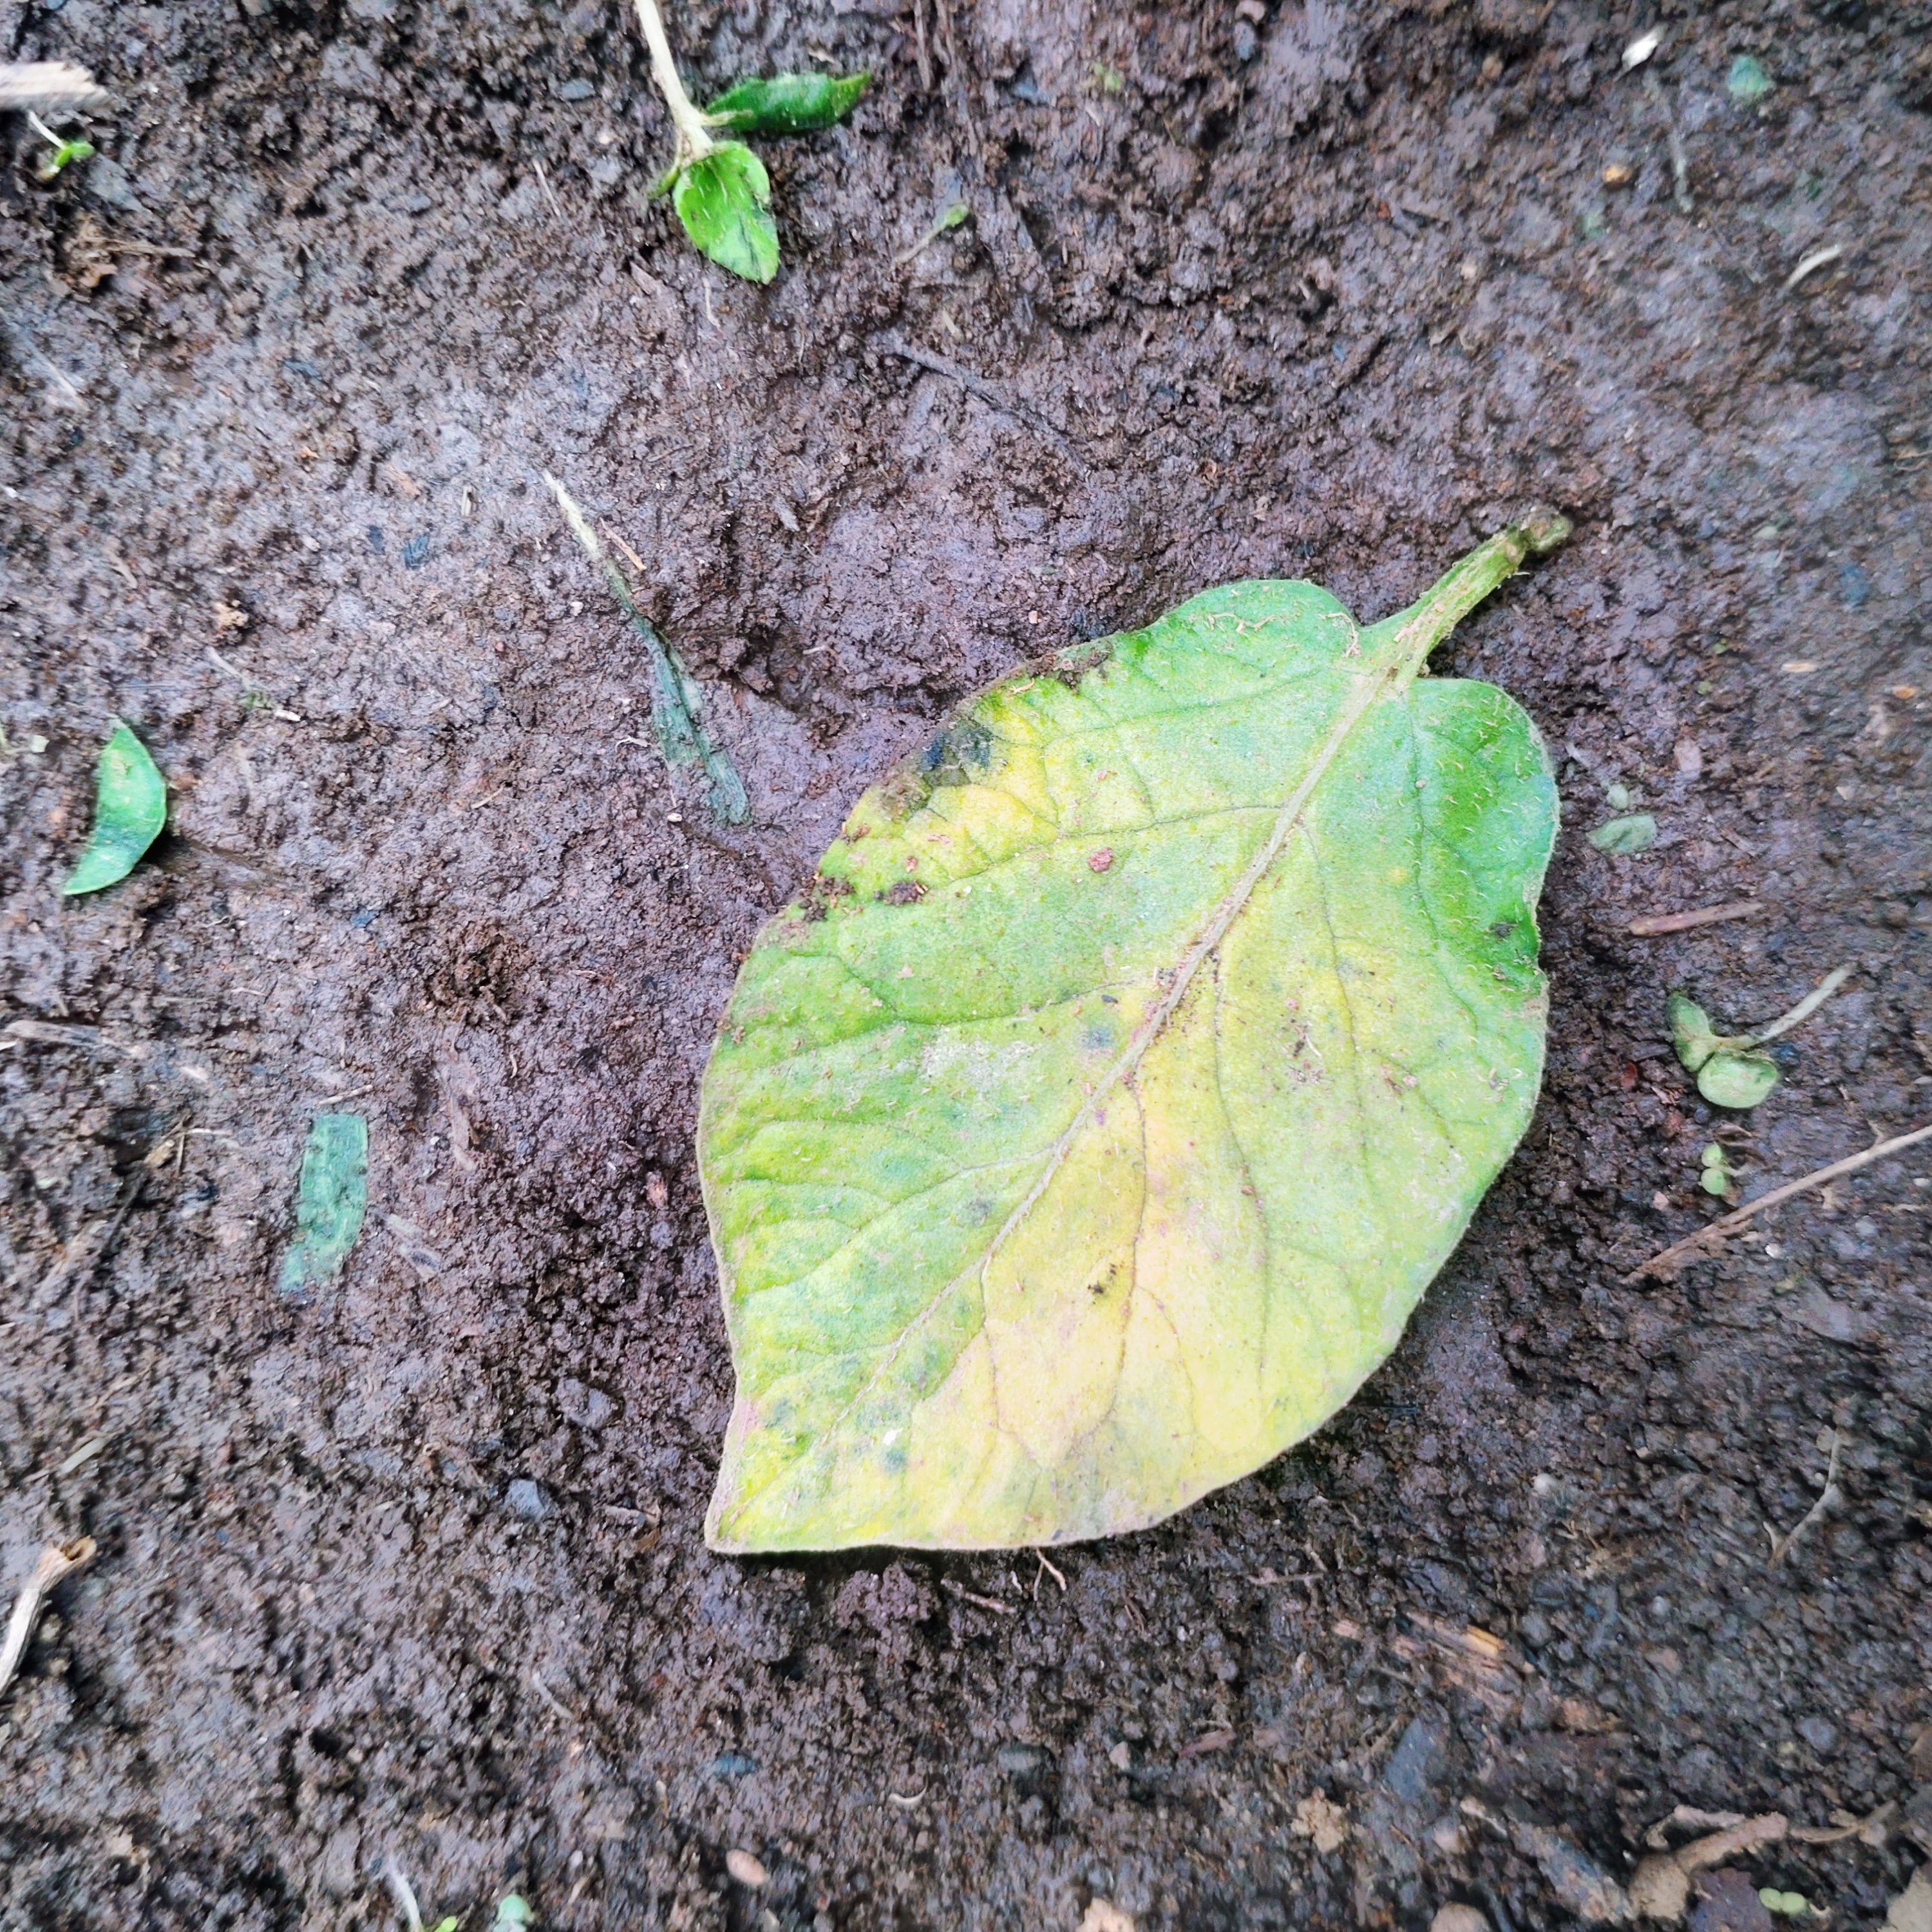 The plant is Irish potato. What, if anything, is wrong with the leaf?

late blight
